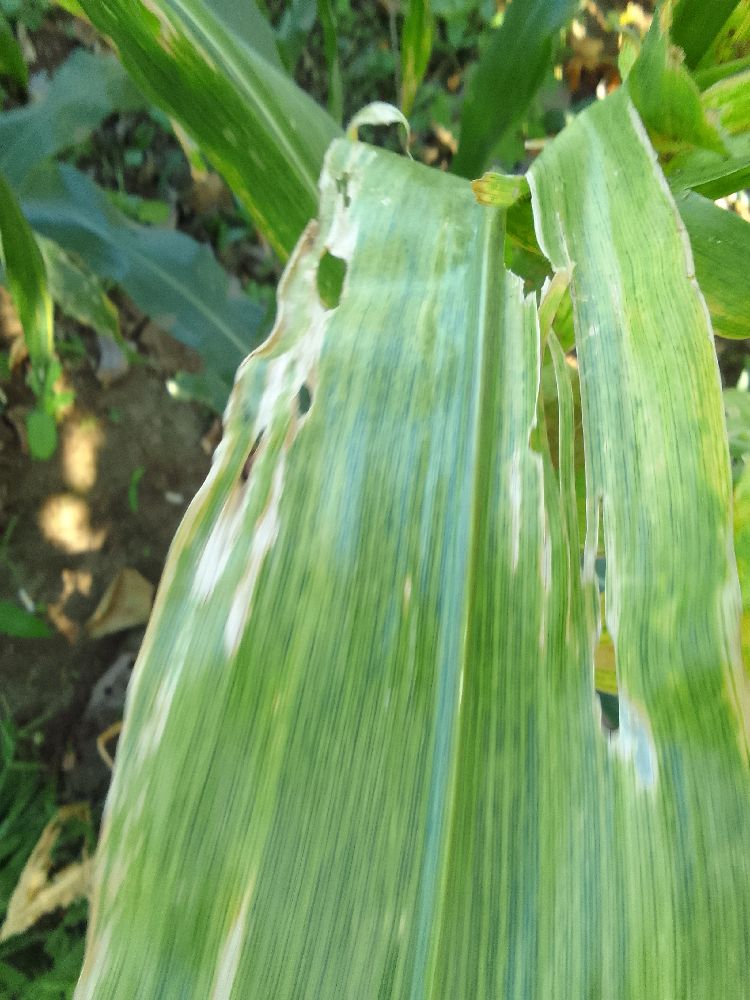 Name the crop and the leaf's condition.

maize, maize lethal necrosis
